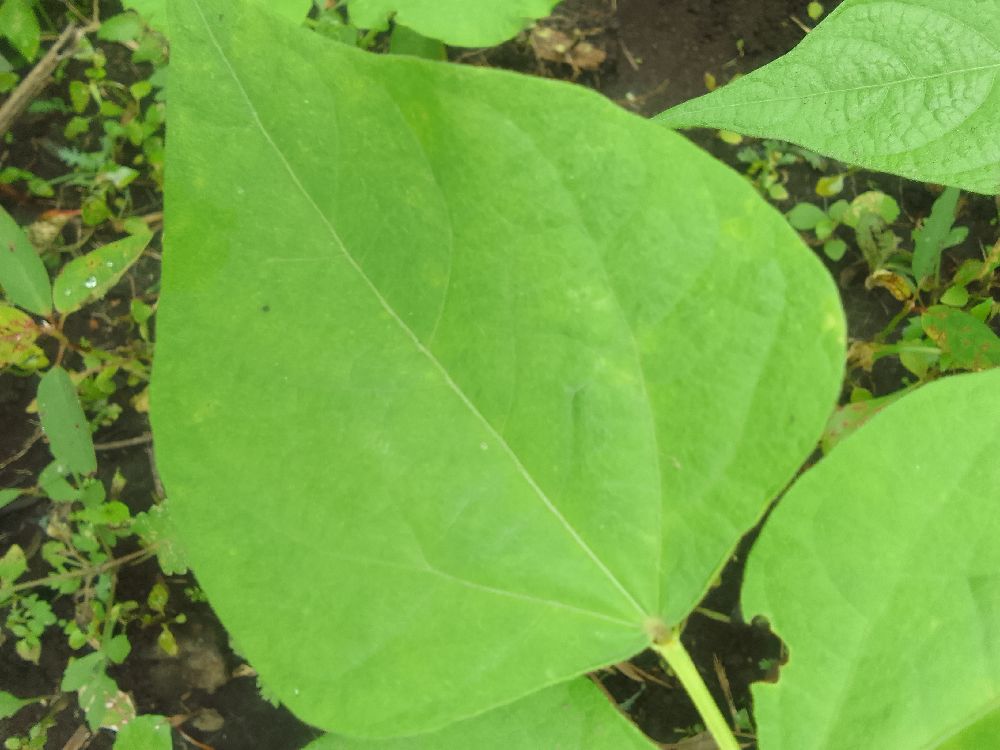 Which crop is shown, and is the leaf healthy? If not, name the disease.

common bean, healthy
